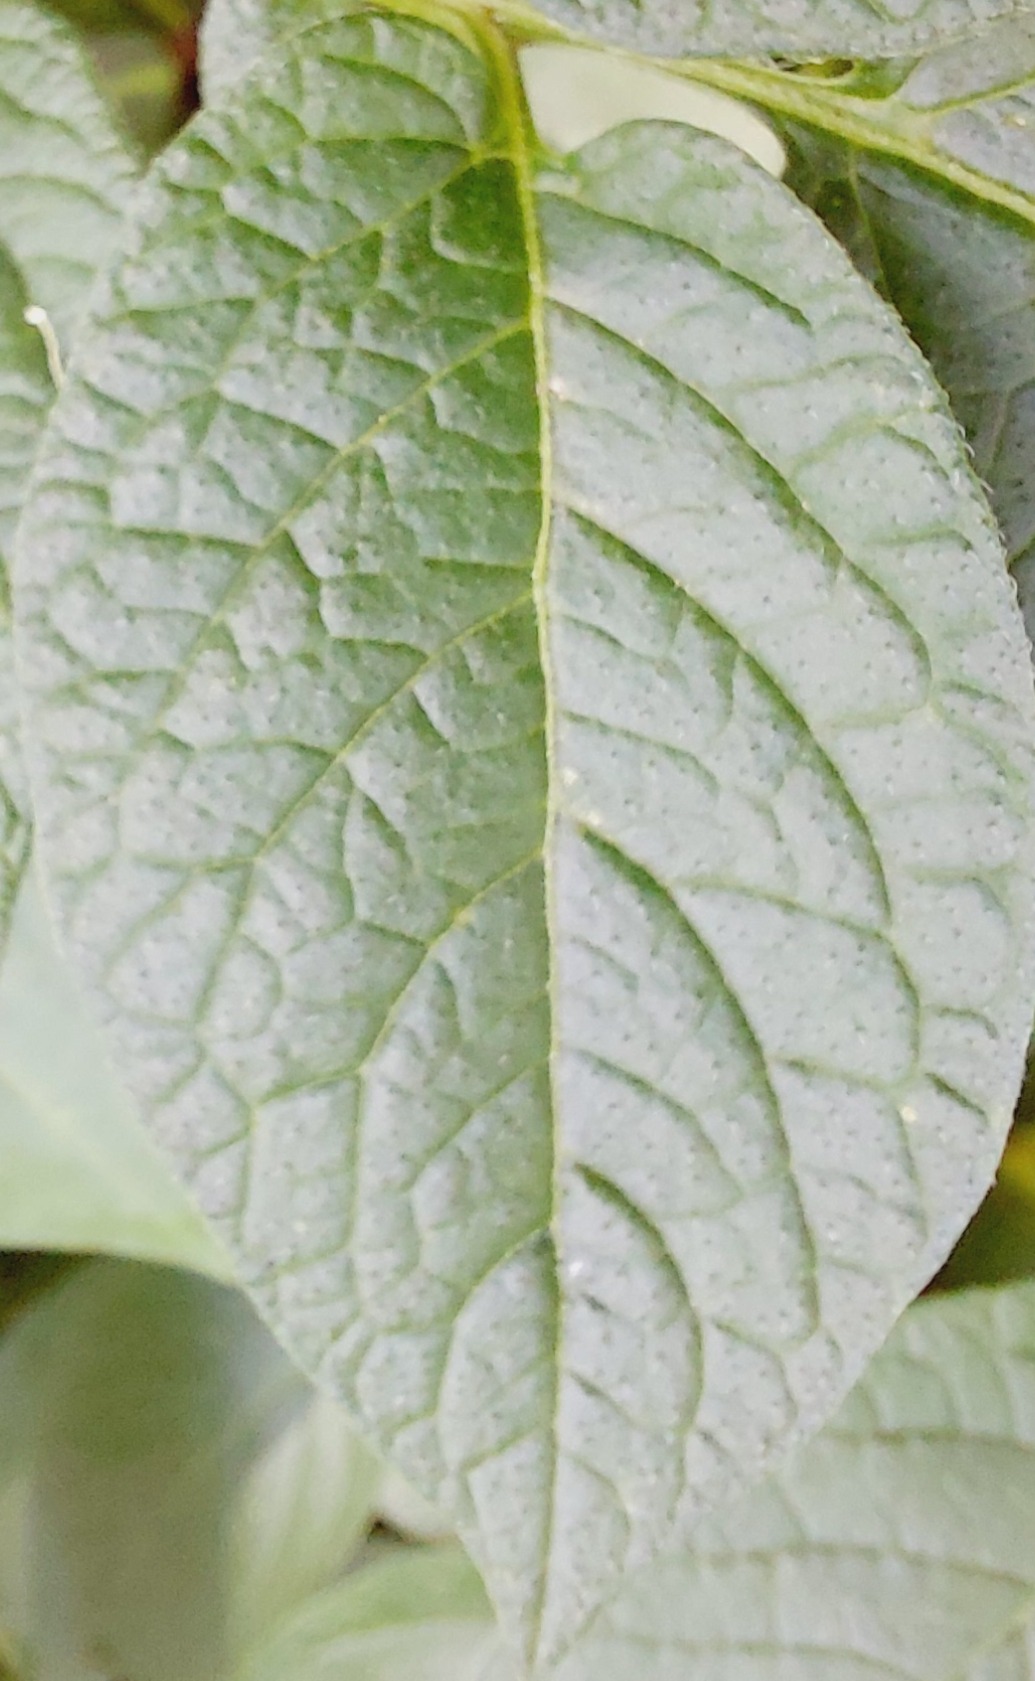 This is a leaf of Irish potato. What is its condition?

healthy
